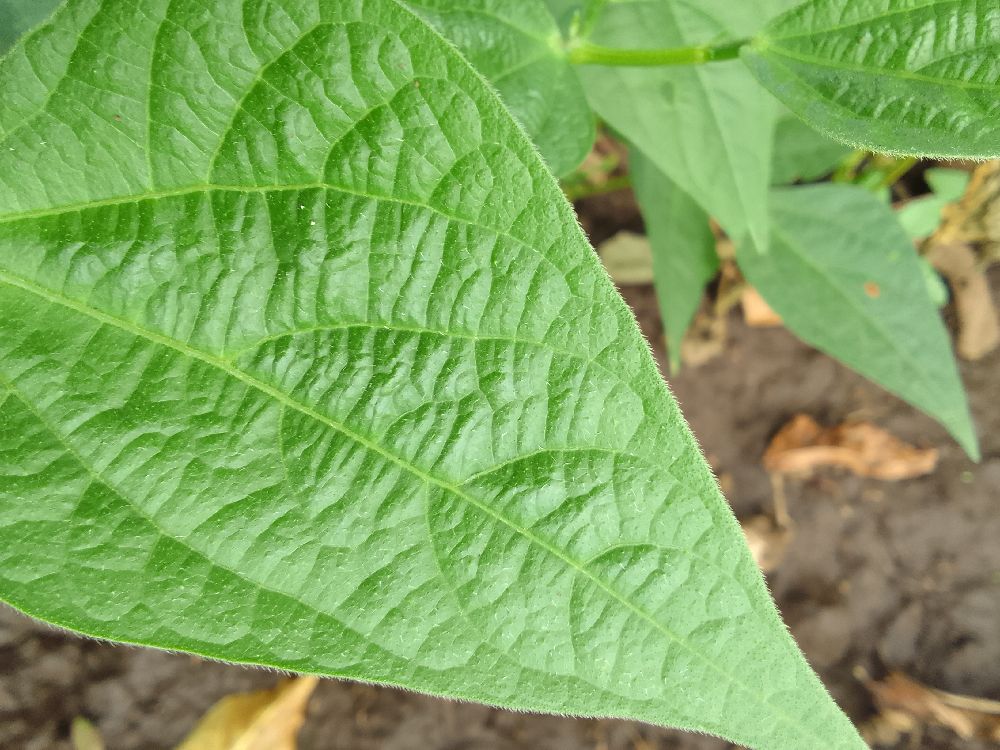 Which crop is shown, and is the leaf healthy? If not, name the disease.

common bean, healthy
